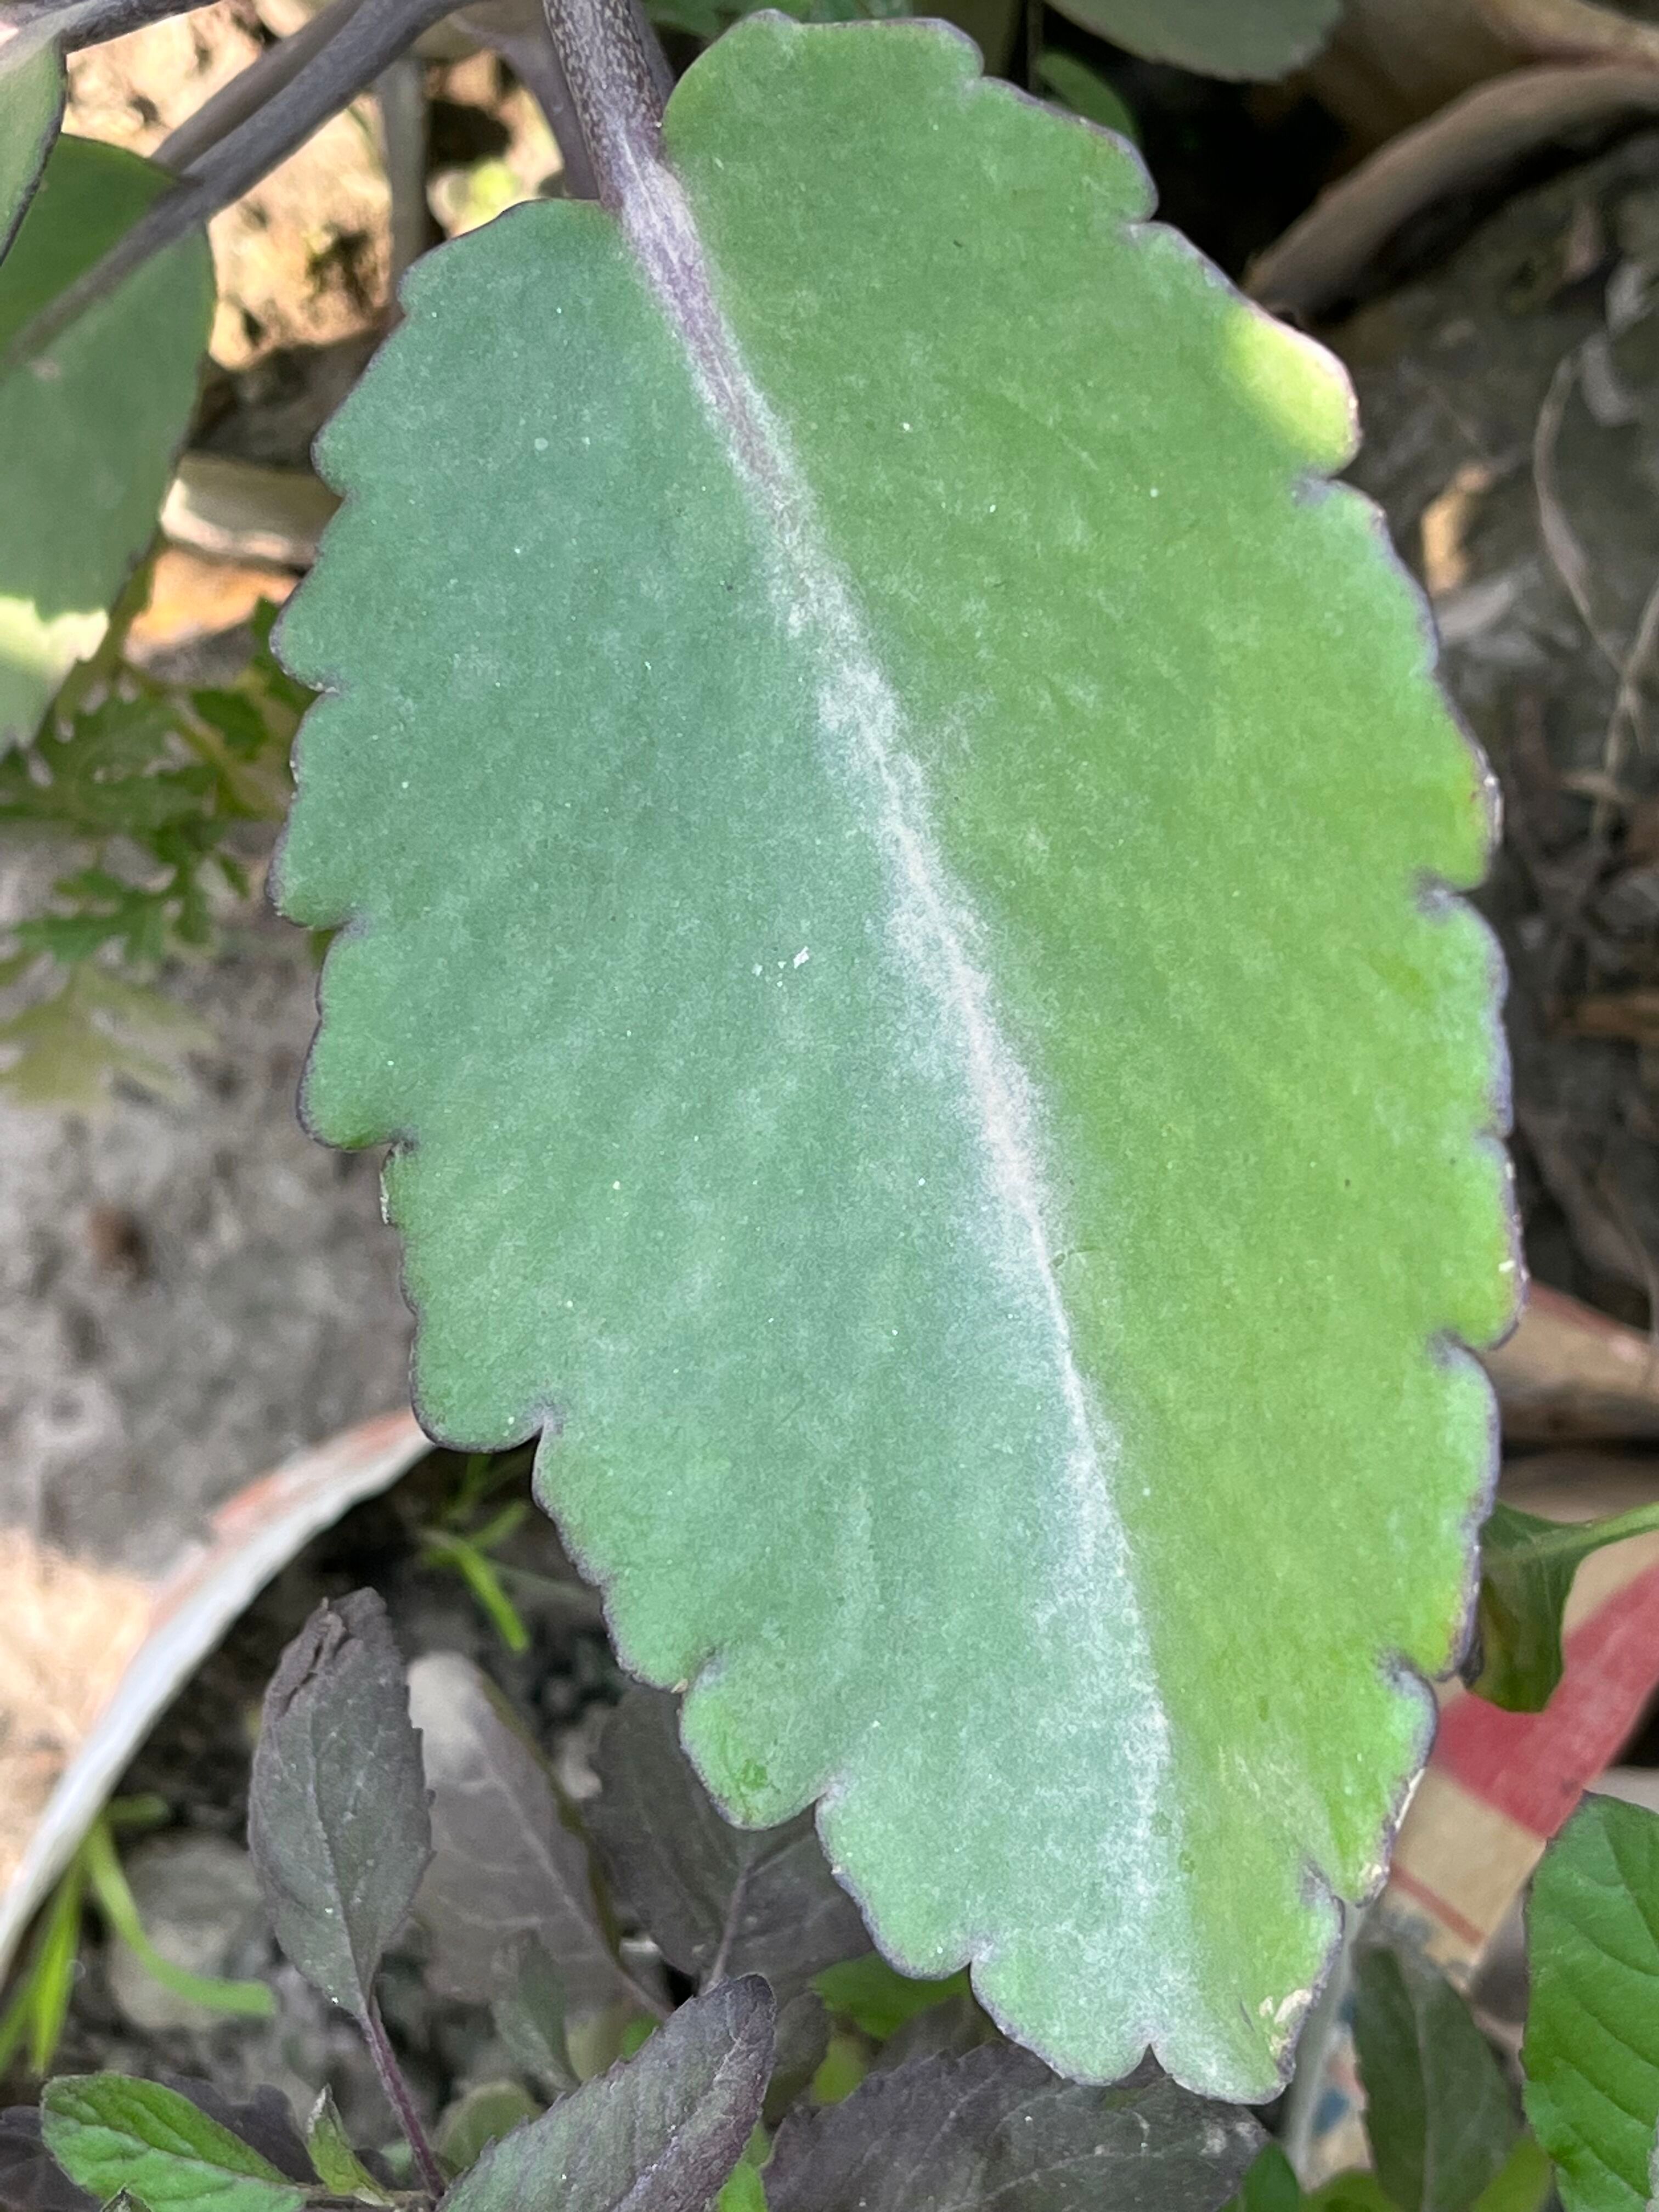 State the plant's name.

pathorkuci
